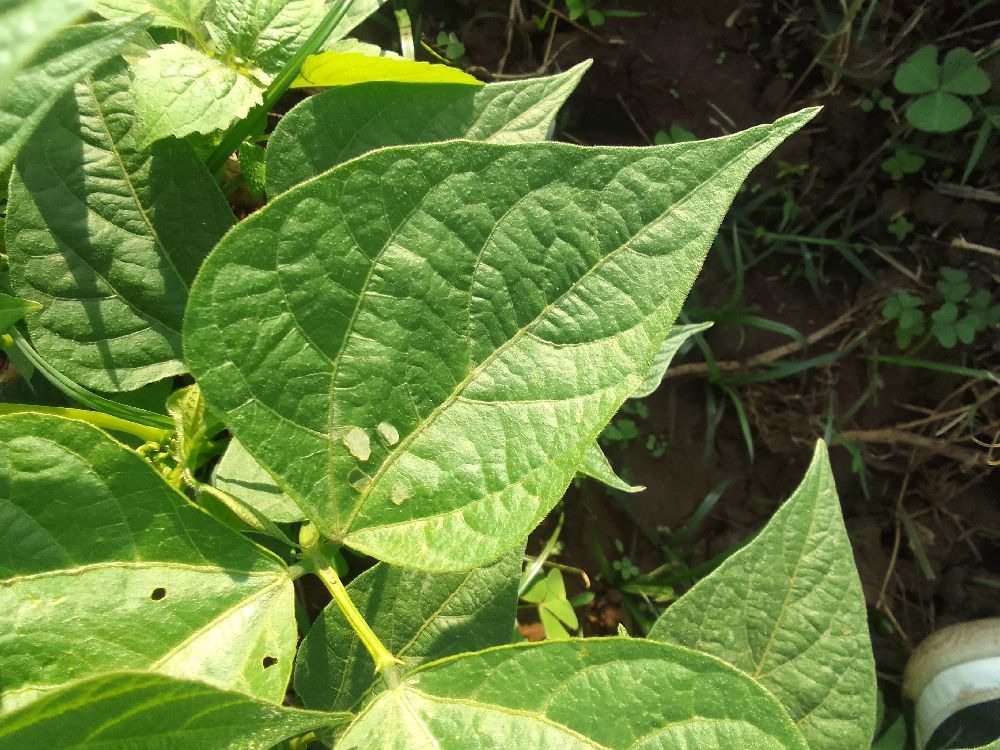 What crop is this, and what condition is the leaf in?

common bean, healthy
